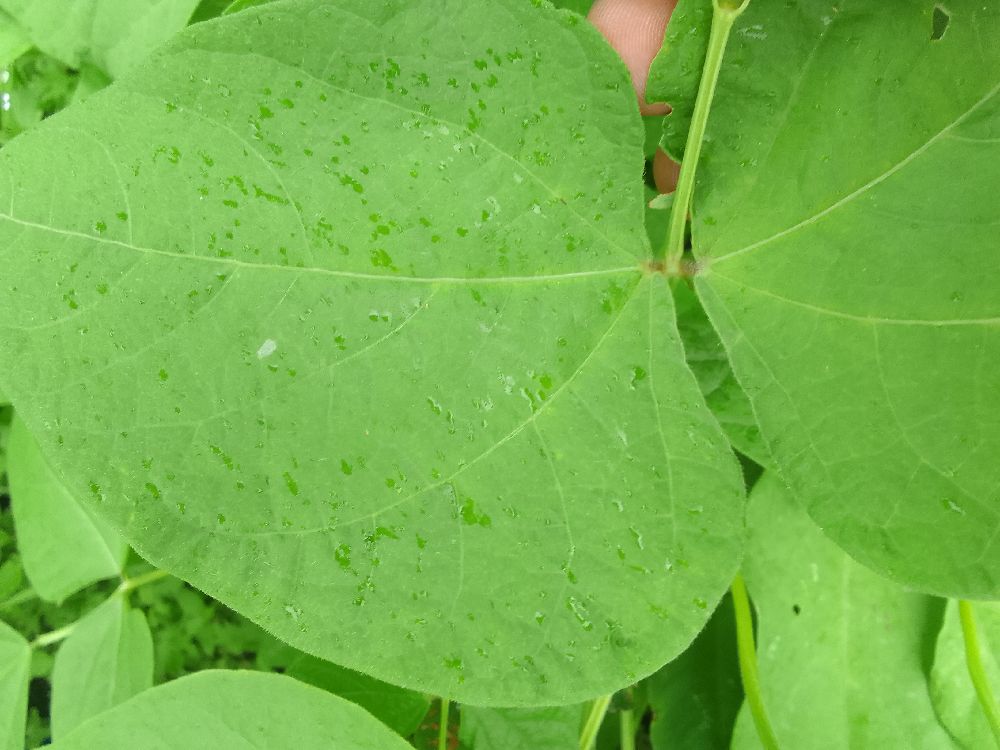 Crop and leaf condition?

common bean, healthy
